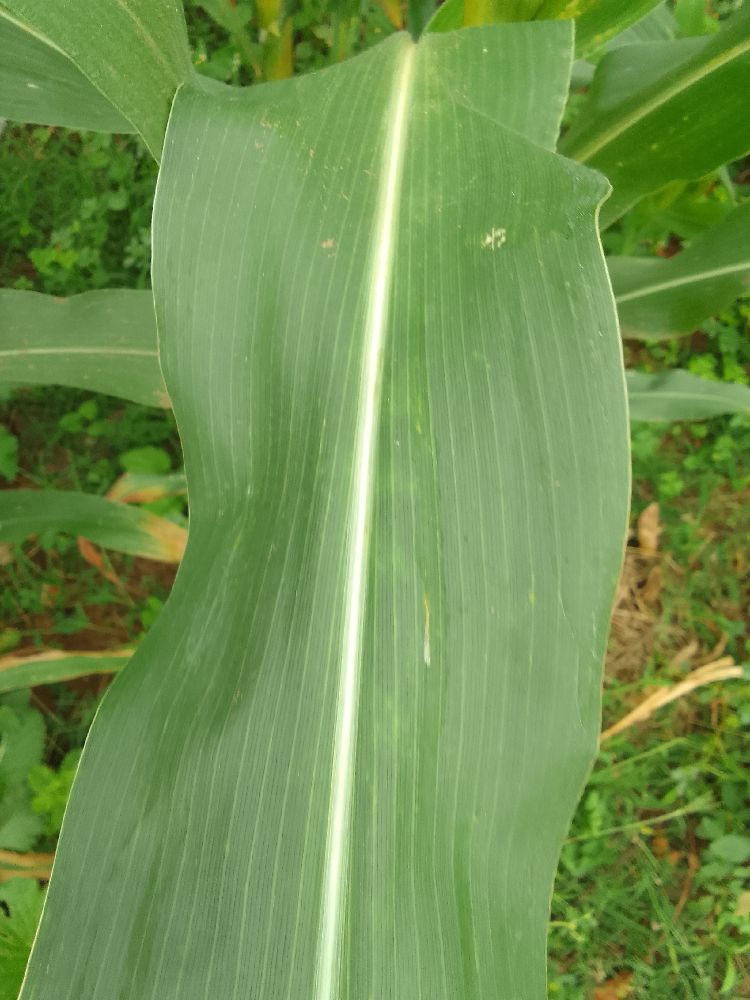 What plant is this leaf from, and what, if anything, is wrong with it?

maize, healthy
